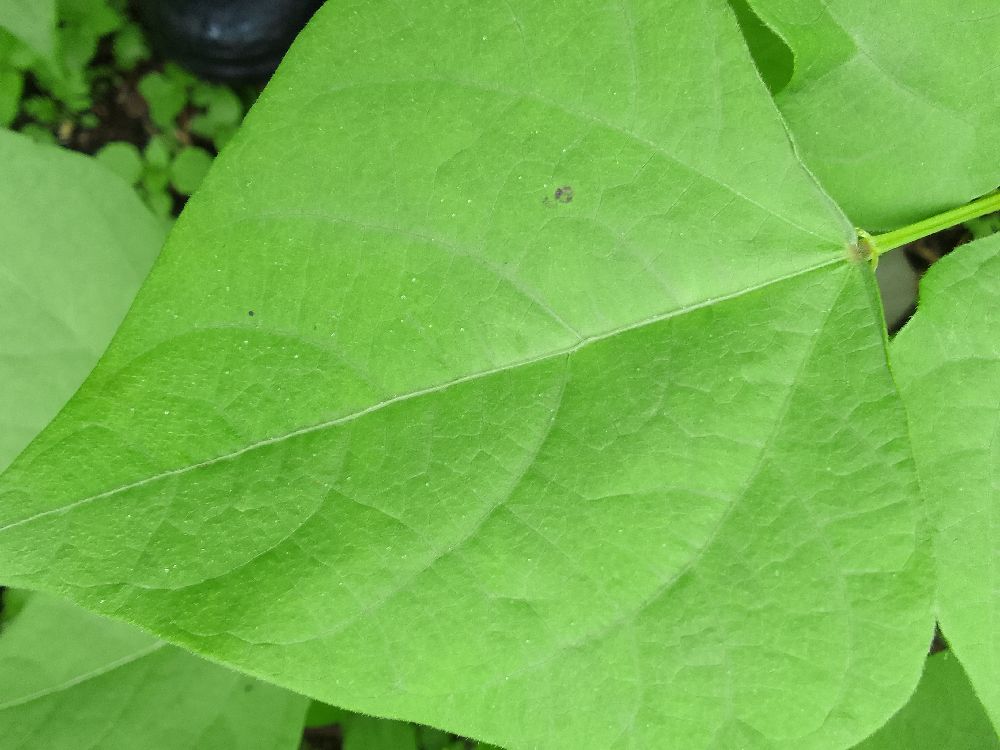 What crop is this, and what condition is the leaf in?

common bean, healthy
